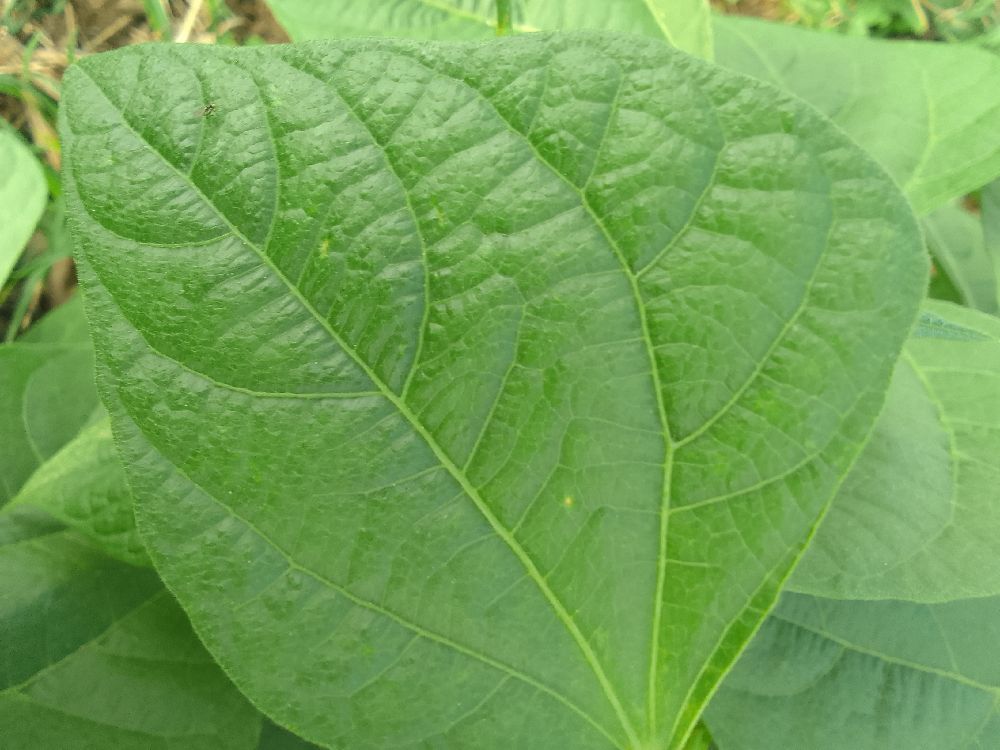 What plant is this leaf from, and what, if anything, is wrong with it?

common bean, healthy
